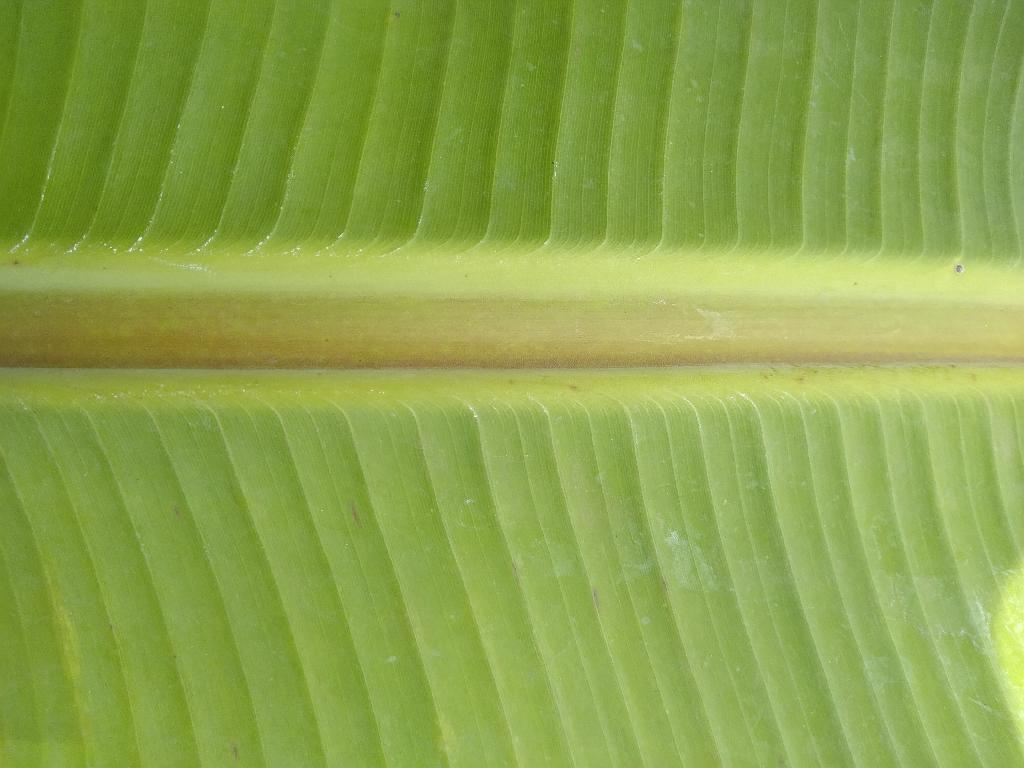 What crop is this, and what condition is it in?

banana, healthy
